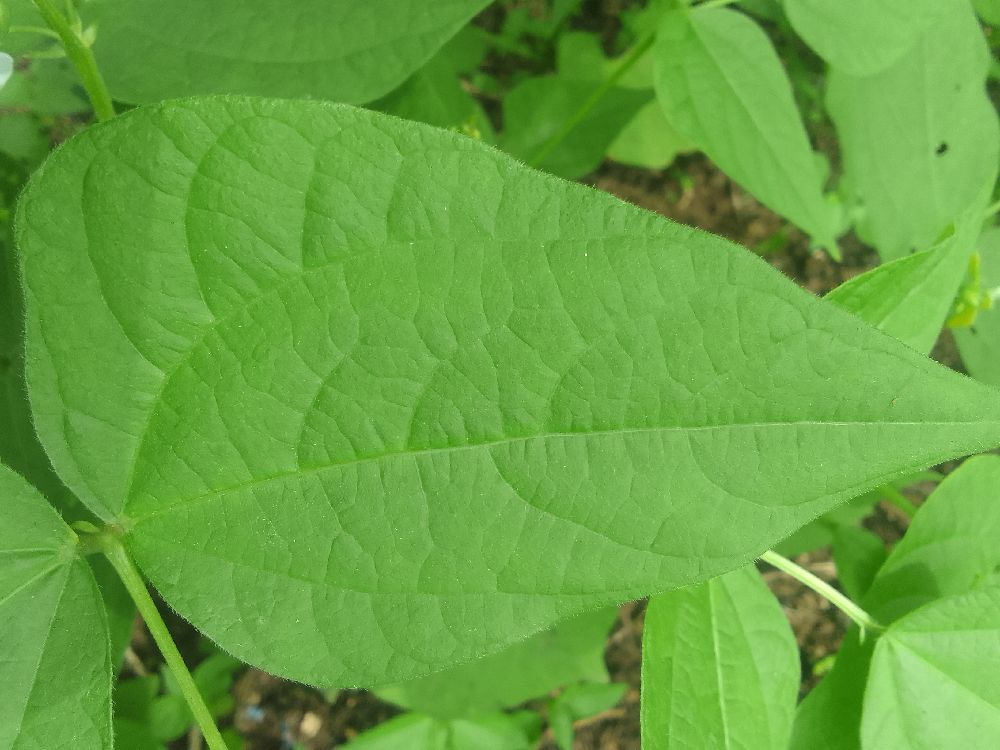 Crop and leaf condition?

common bean, healthy
